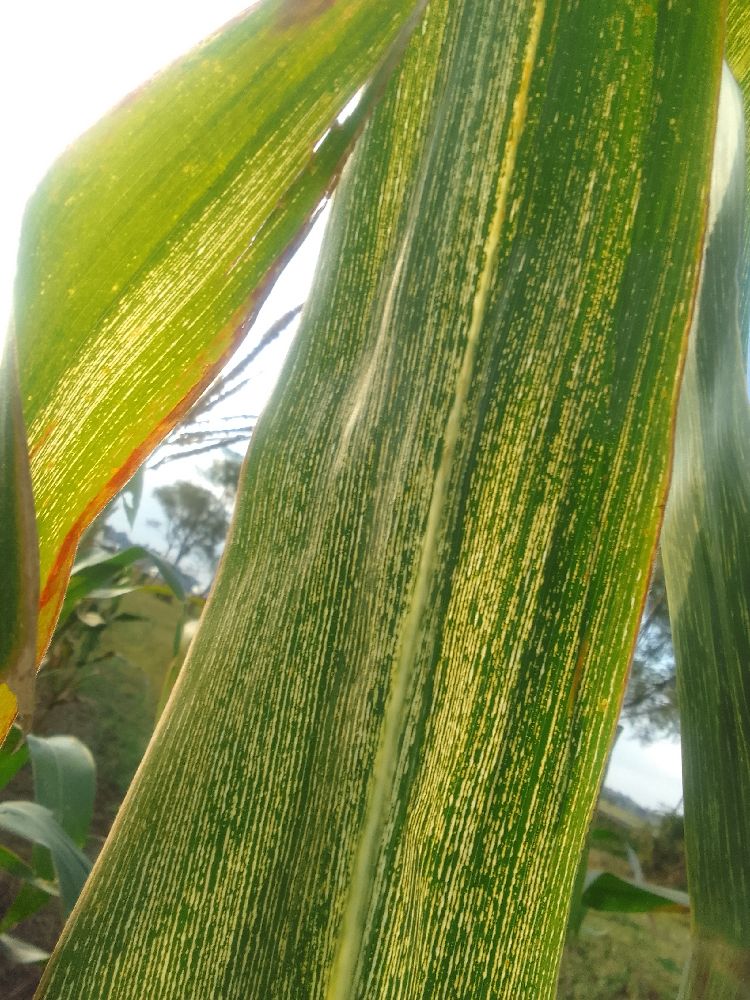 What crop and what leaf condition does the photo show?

maize, maize streak virus
